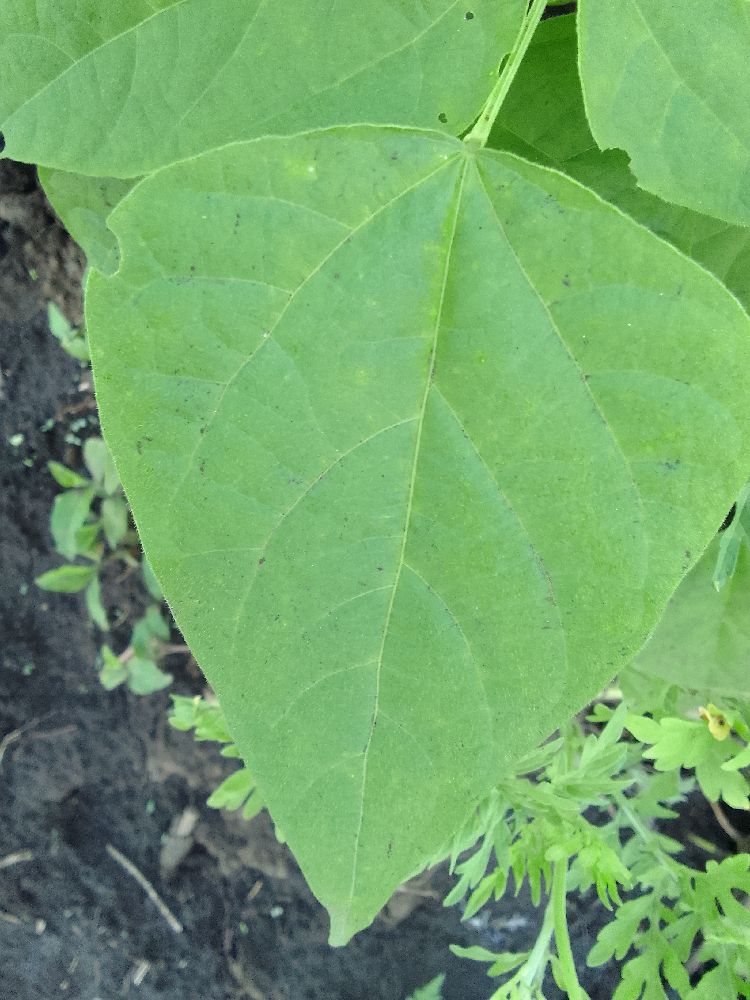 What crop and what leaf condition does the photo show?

common bean, healthy
